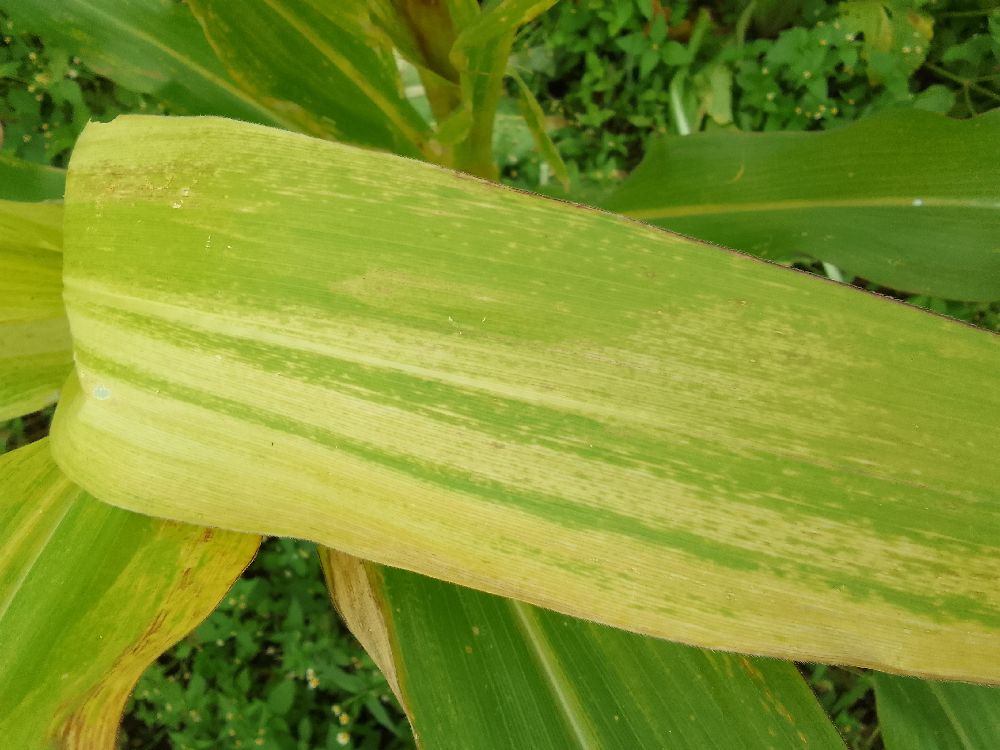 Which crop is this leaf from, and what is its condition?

maize, maize lethal necrosis
